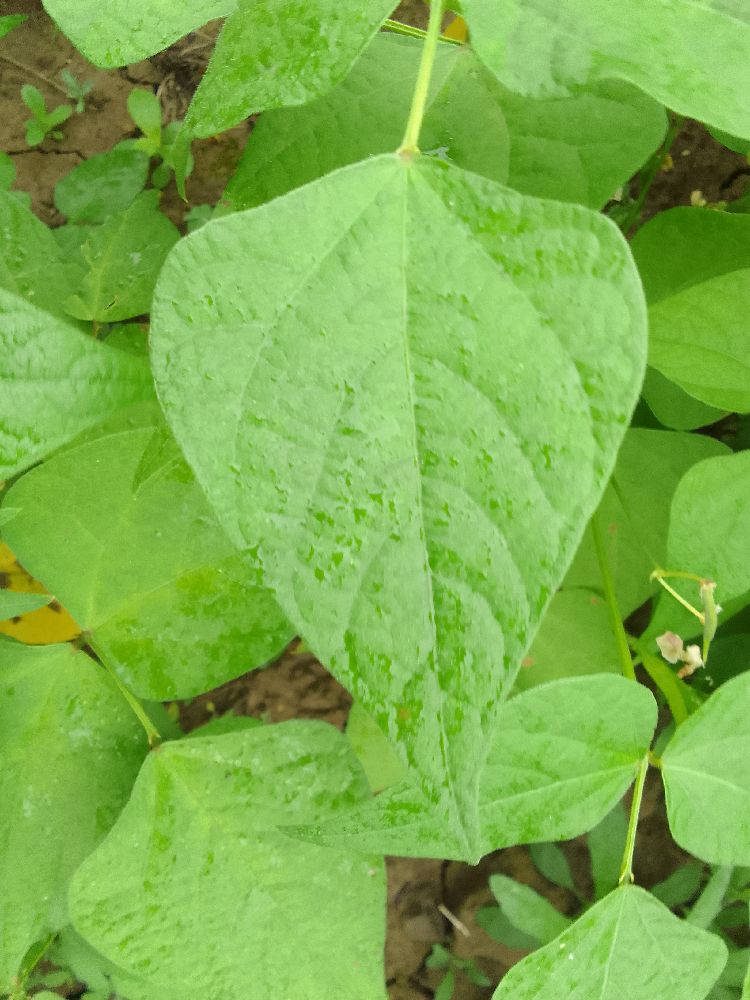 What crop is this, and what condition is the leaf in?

common bean, healthy
